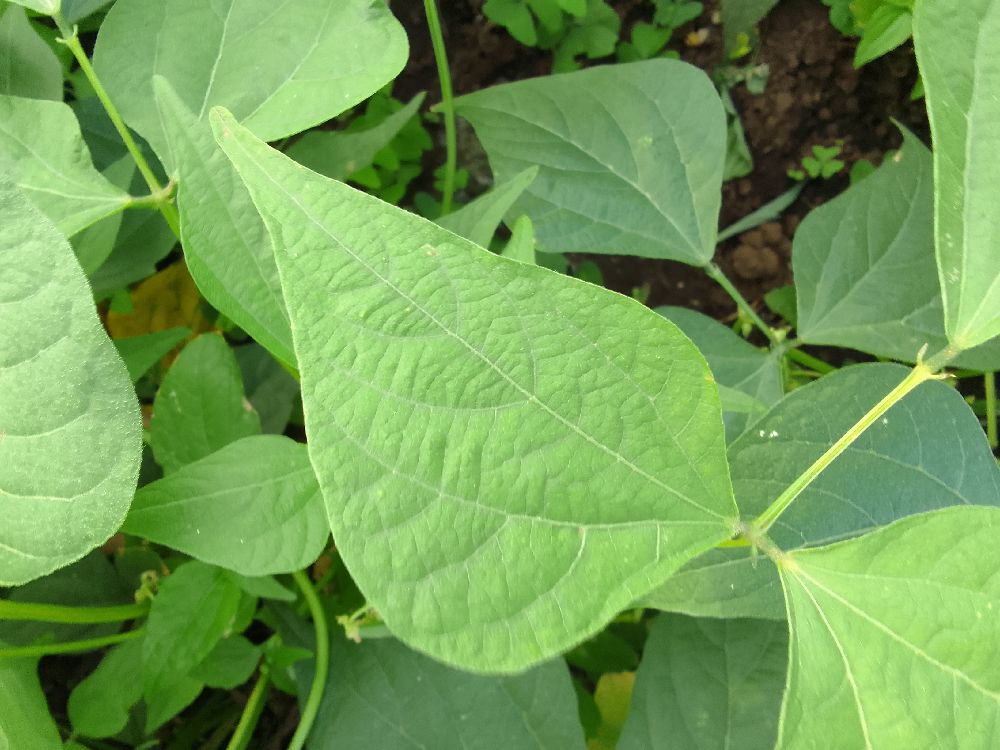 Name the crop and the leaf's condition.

common bean, healthy
